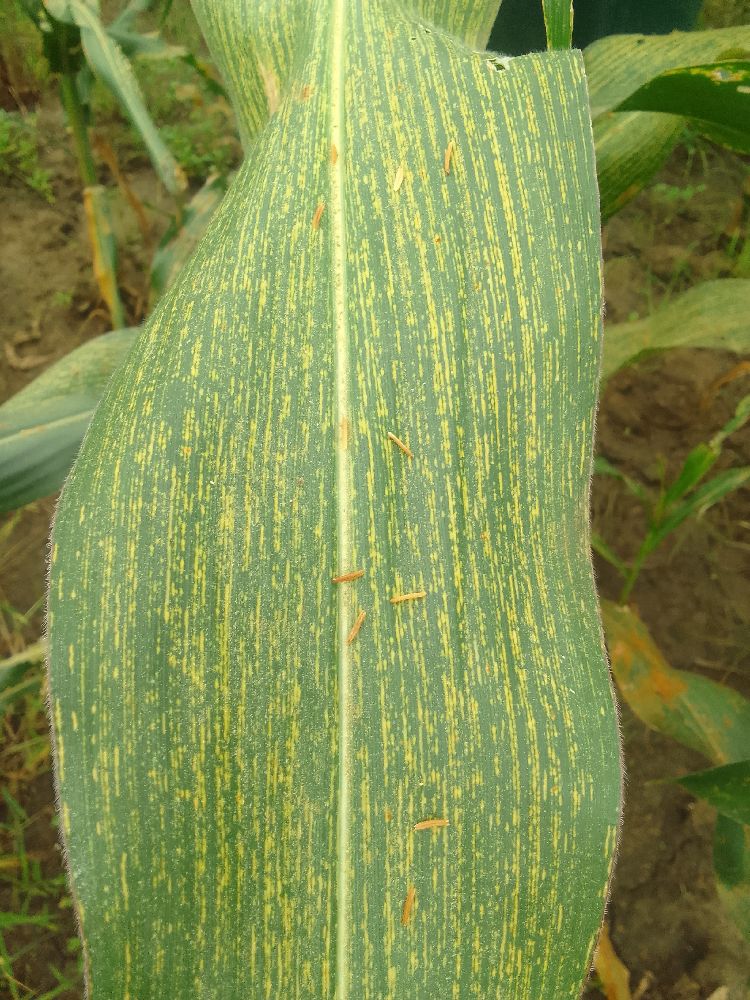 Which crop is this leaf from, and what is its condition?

maize, maize streak virus
